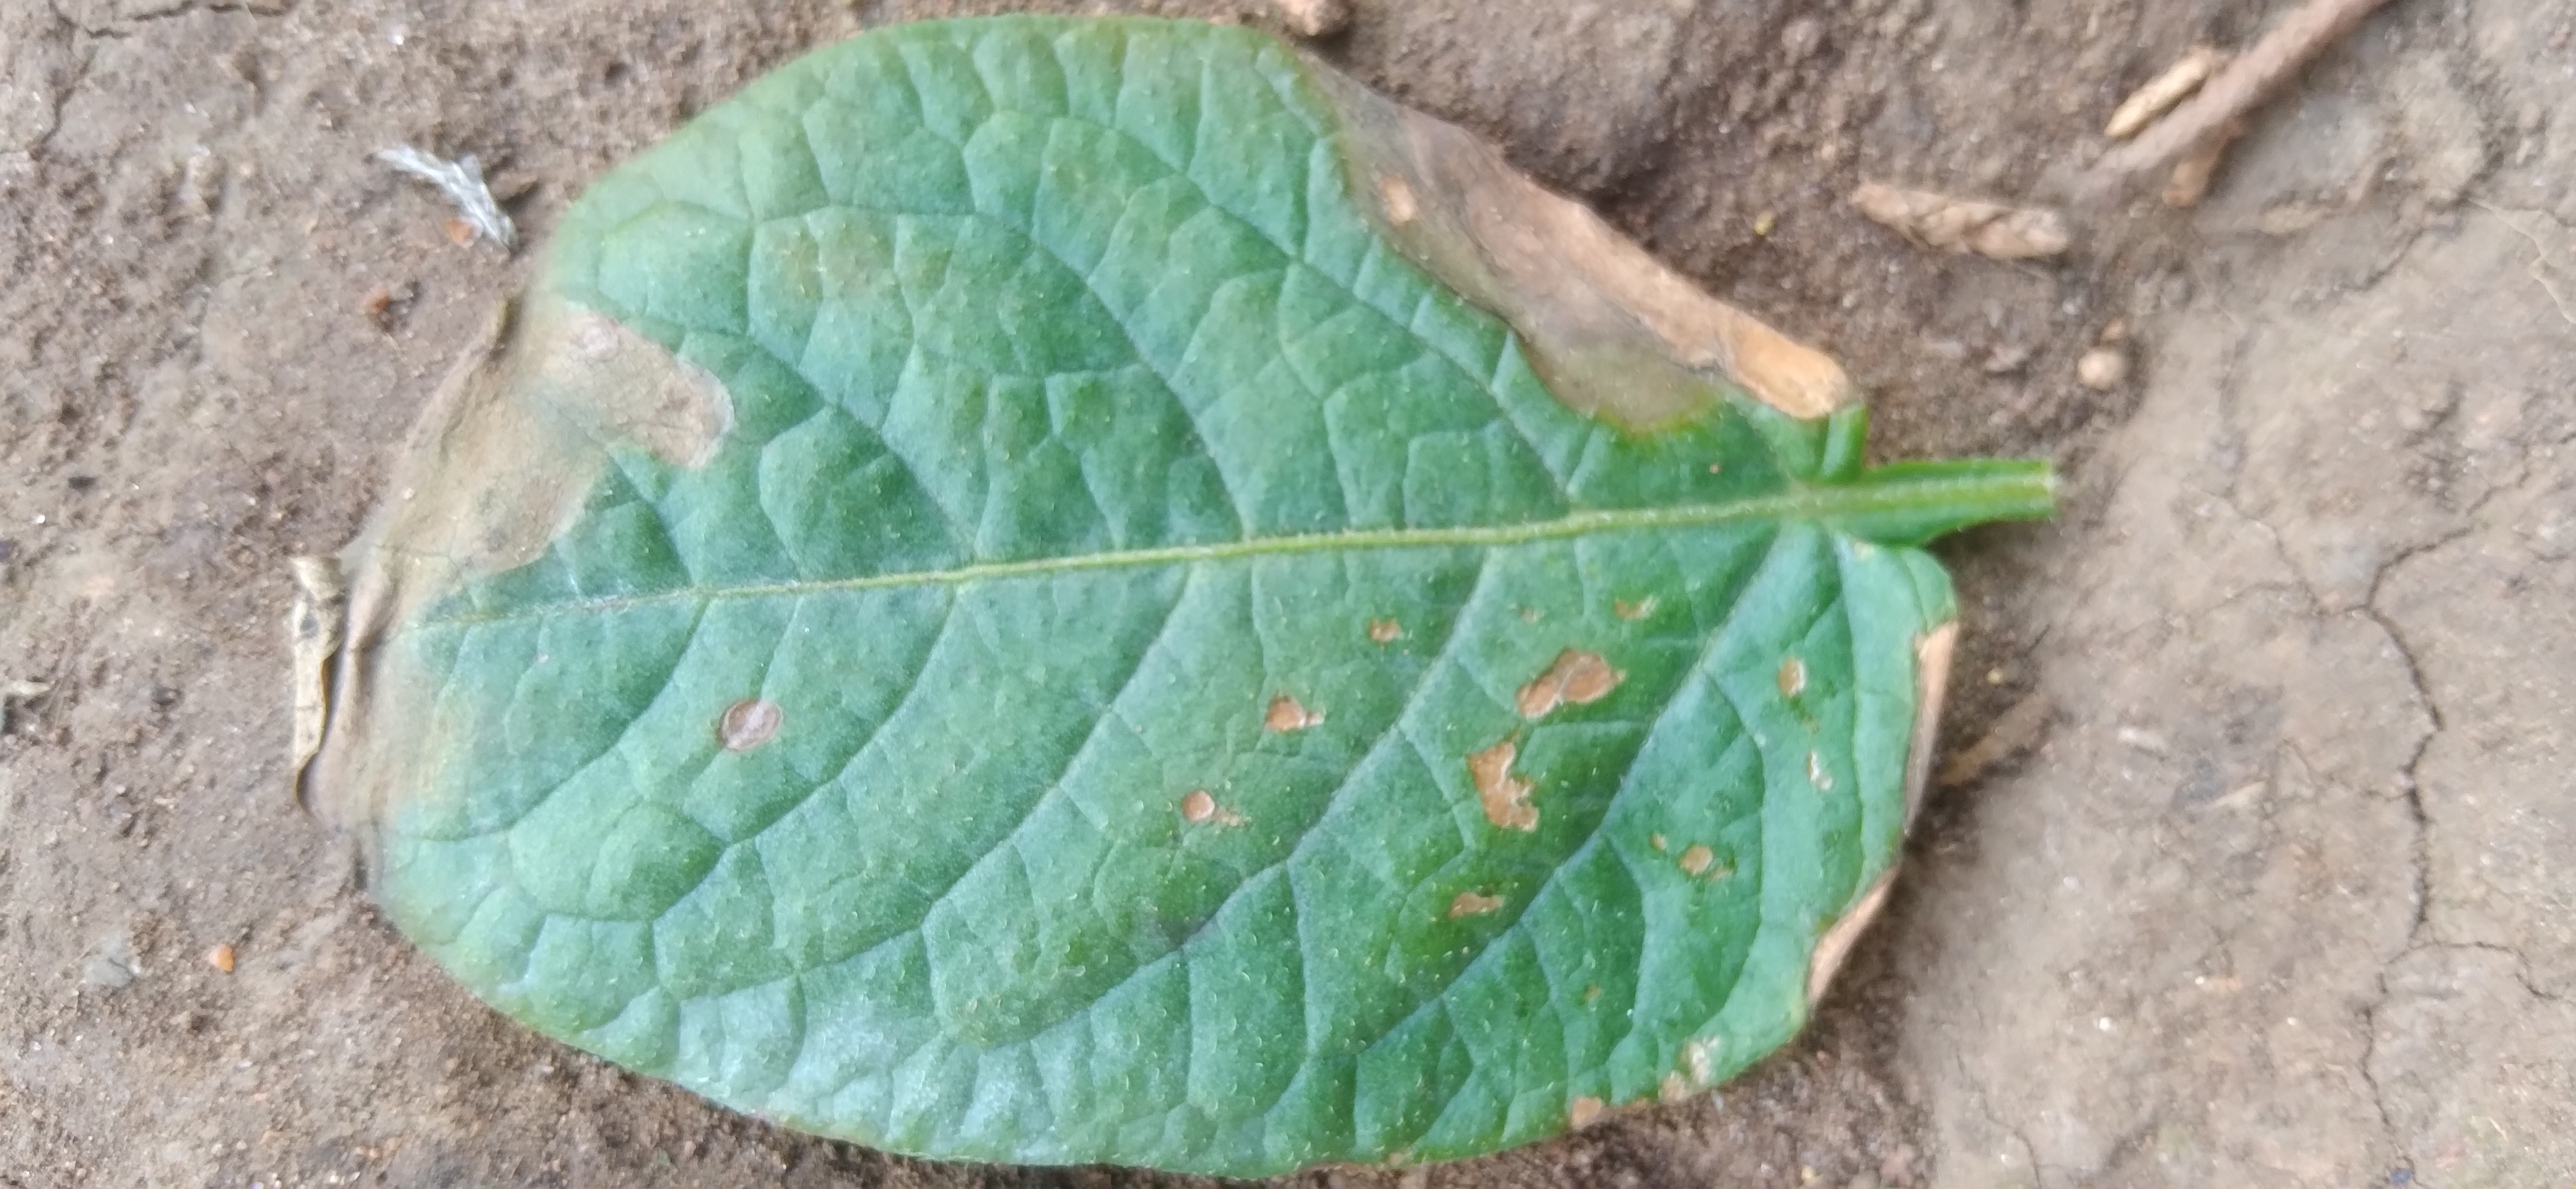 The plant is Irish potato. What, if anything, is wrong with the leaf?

early blight
